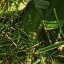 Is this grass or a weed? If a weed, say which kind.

structured weed
